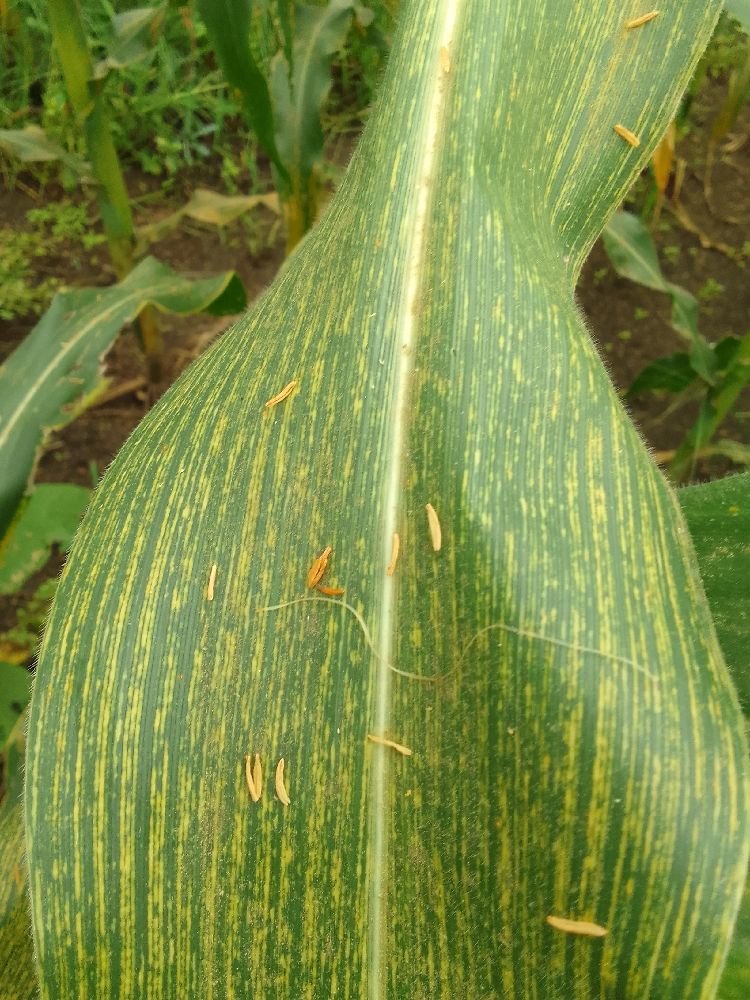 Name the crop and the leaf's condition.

maize, maize streak virus
